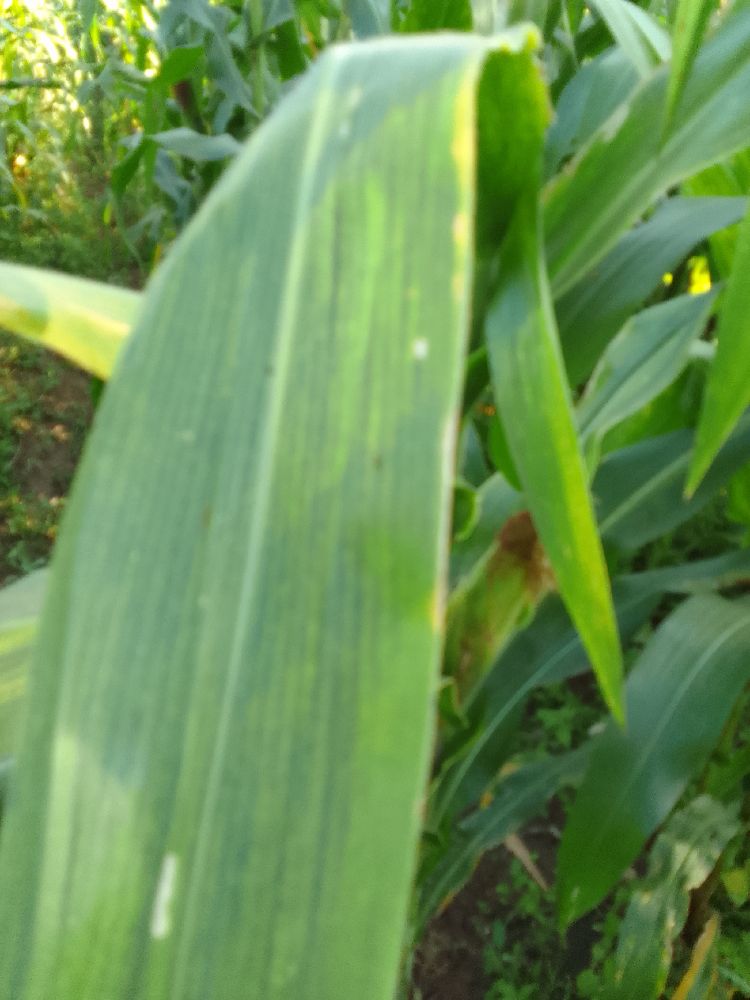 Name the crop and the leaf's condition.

maize, maize lethal necrosis
